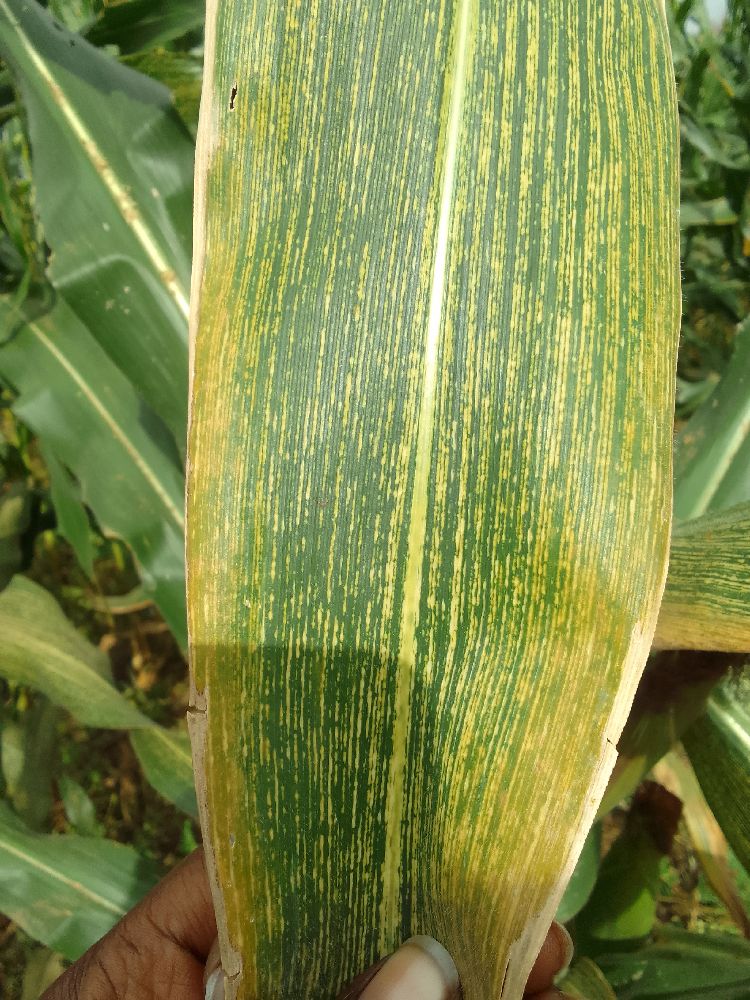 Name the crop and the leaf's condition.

maize, maize streak virus
